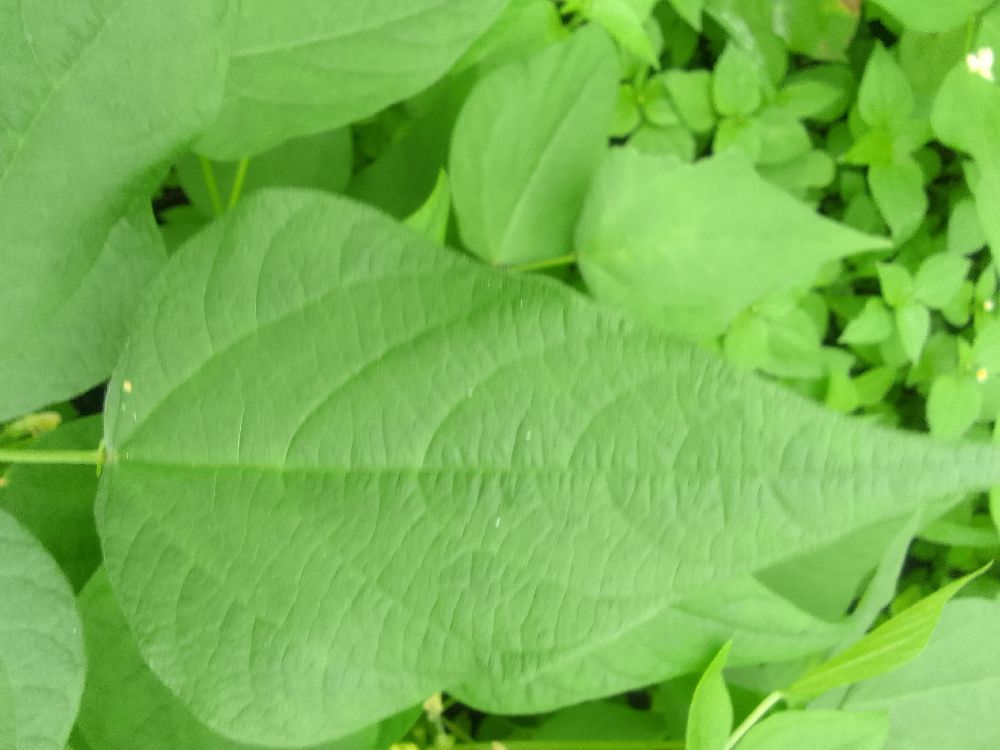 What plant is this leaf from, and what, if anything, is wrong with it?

common bean, healthy
